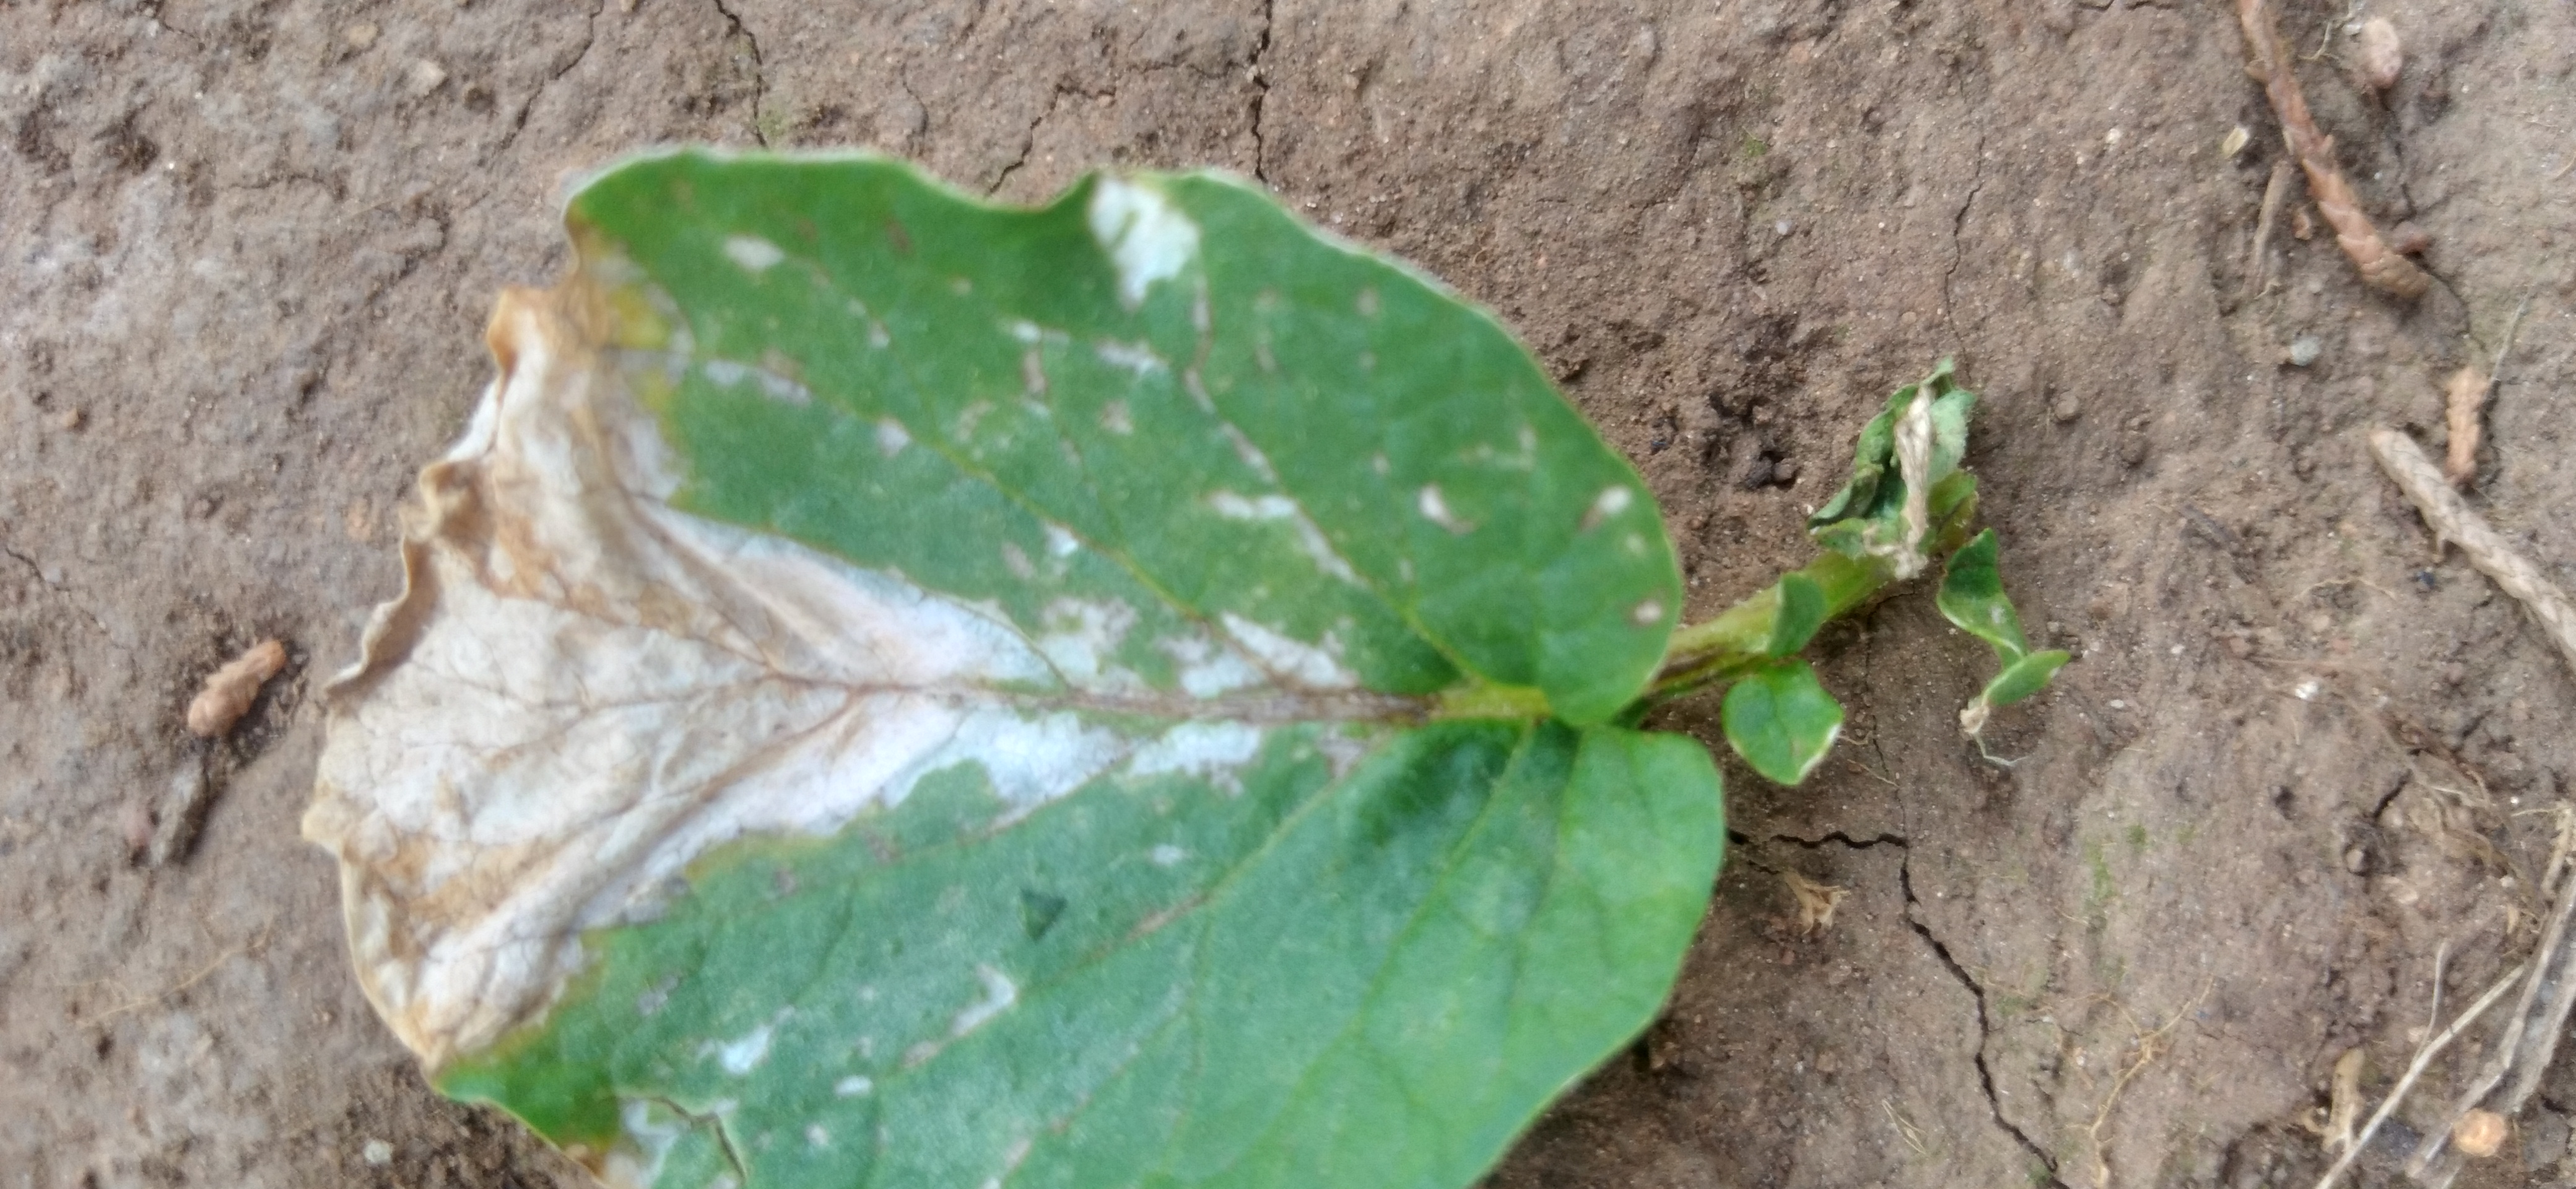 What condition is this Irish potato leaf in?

early blight
